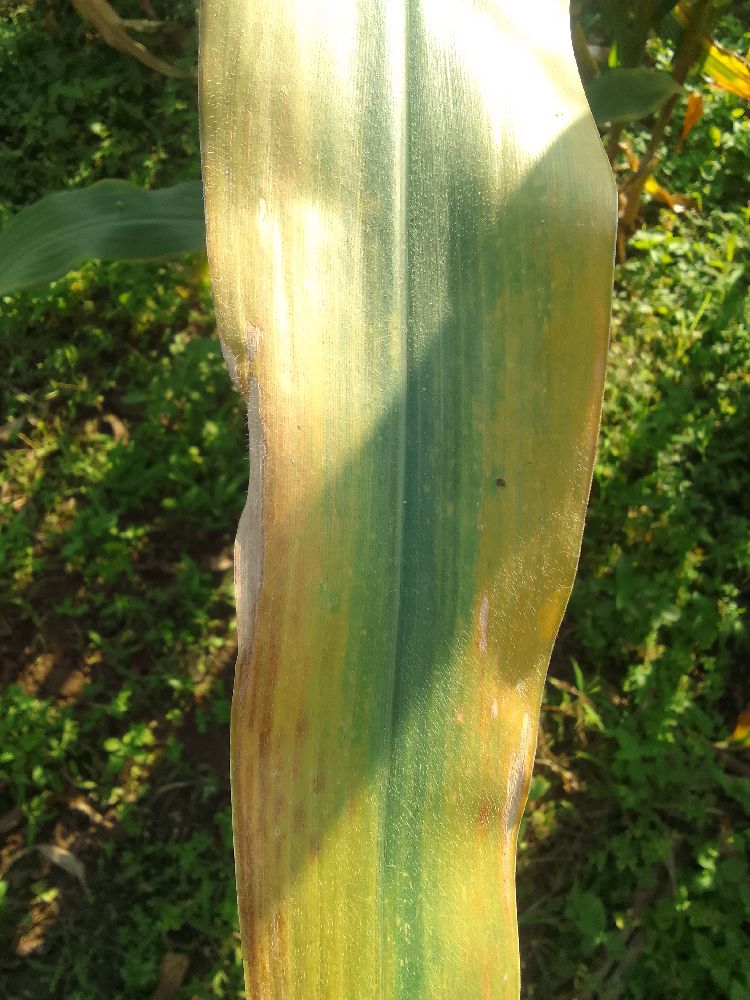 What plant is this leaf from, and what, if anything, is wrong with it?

maize, maize lethal necrosis
